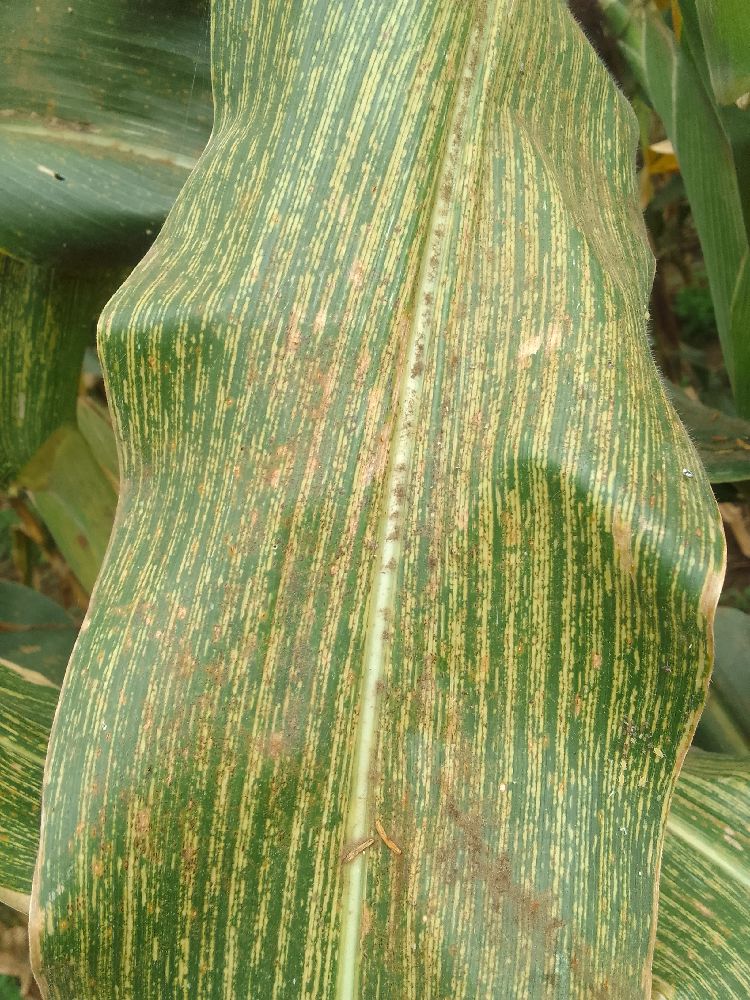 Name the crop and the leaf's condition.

maize, maize streak virus
